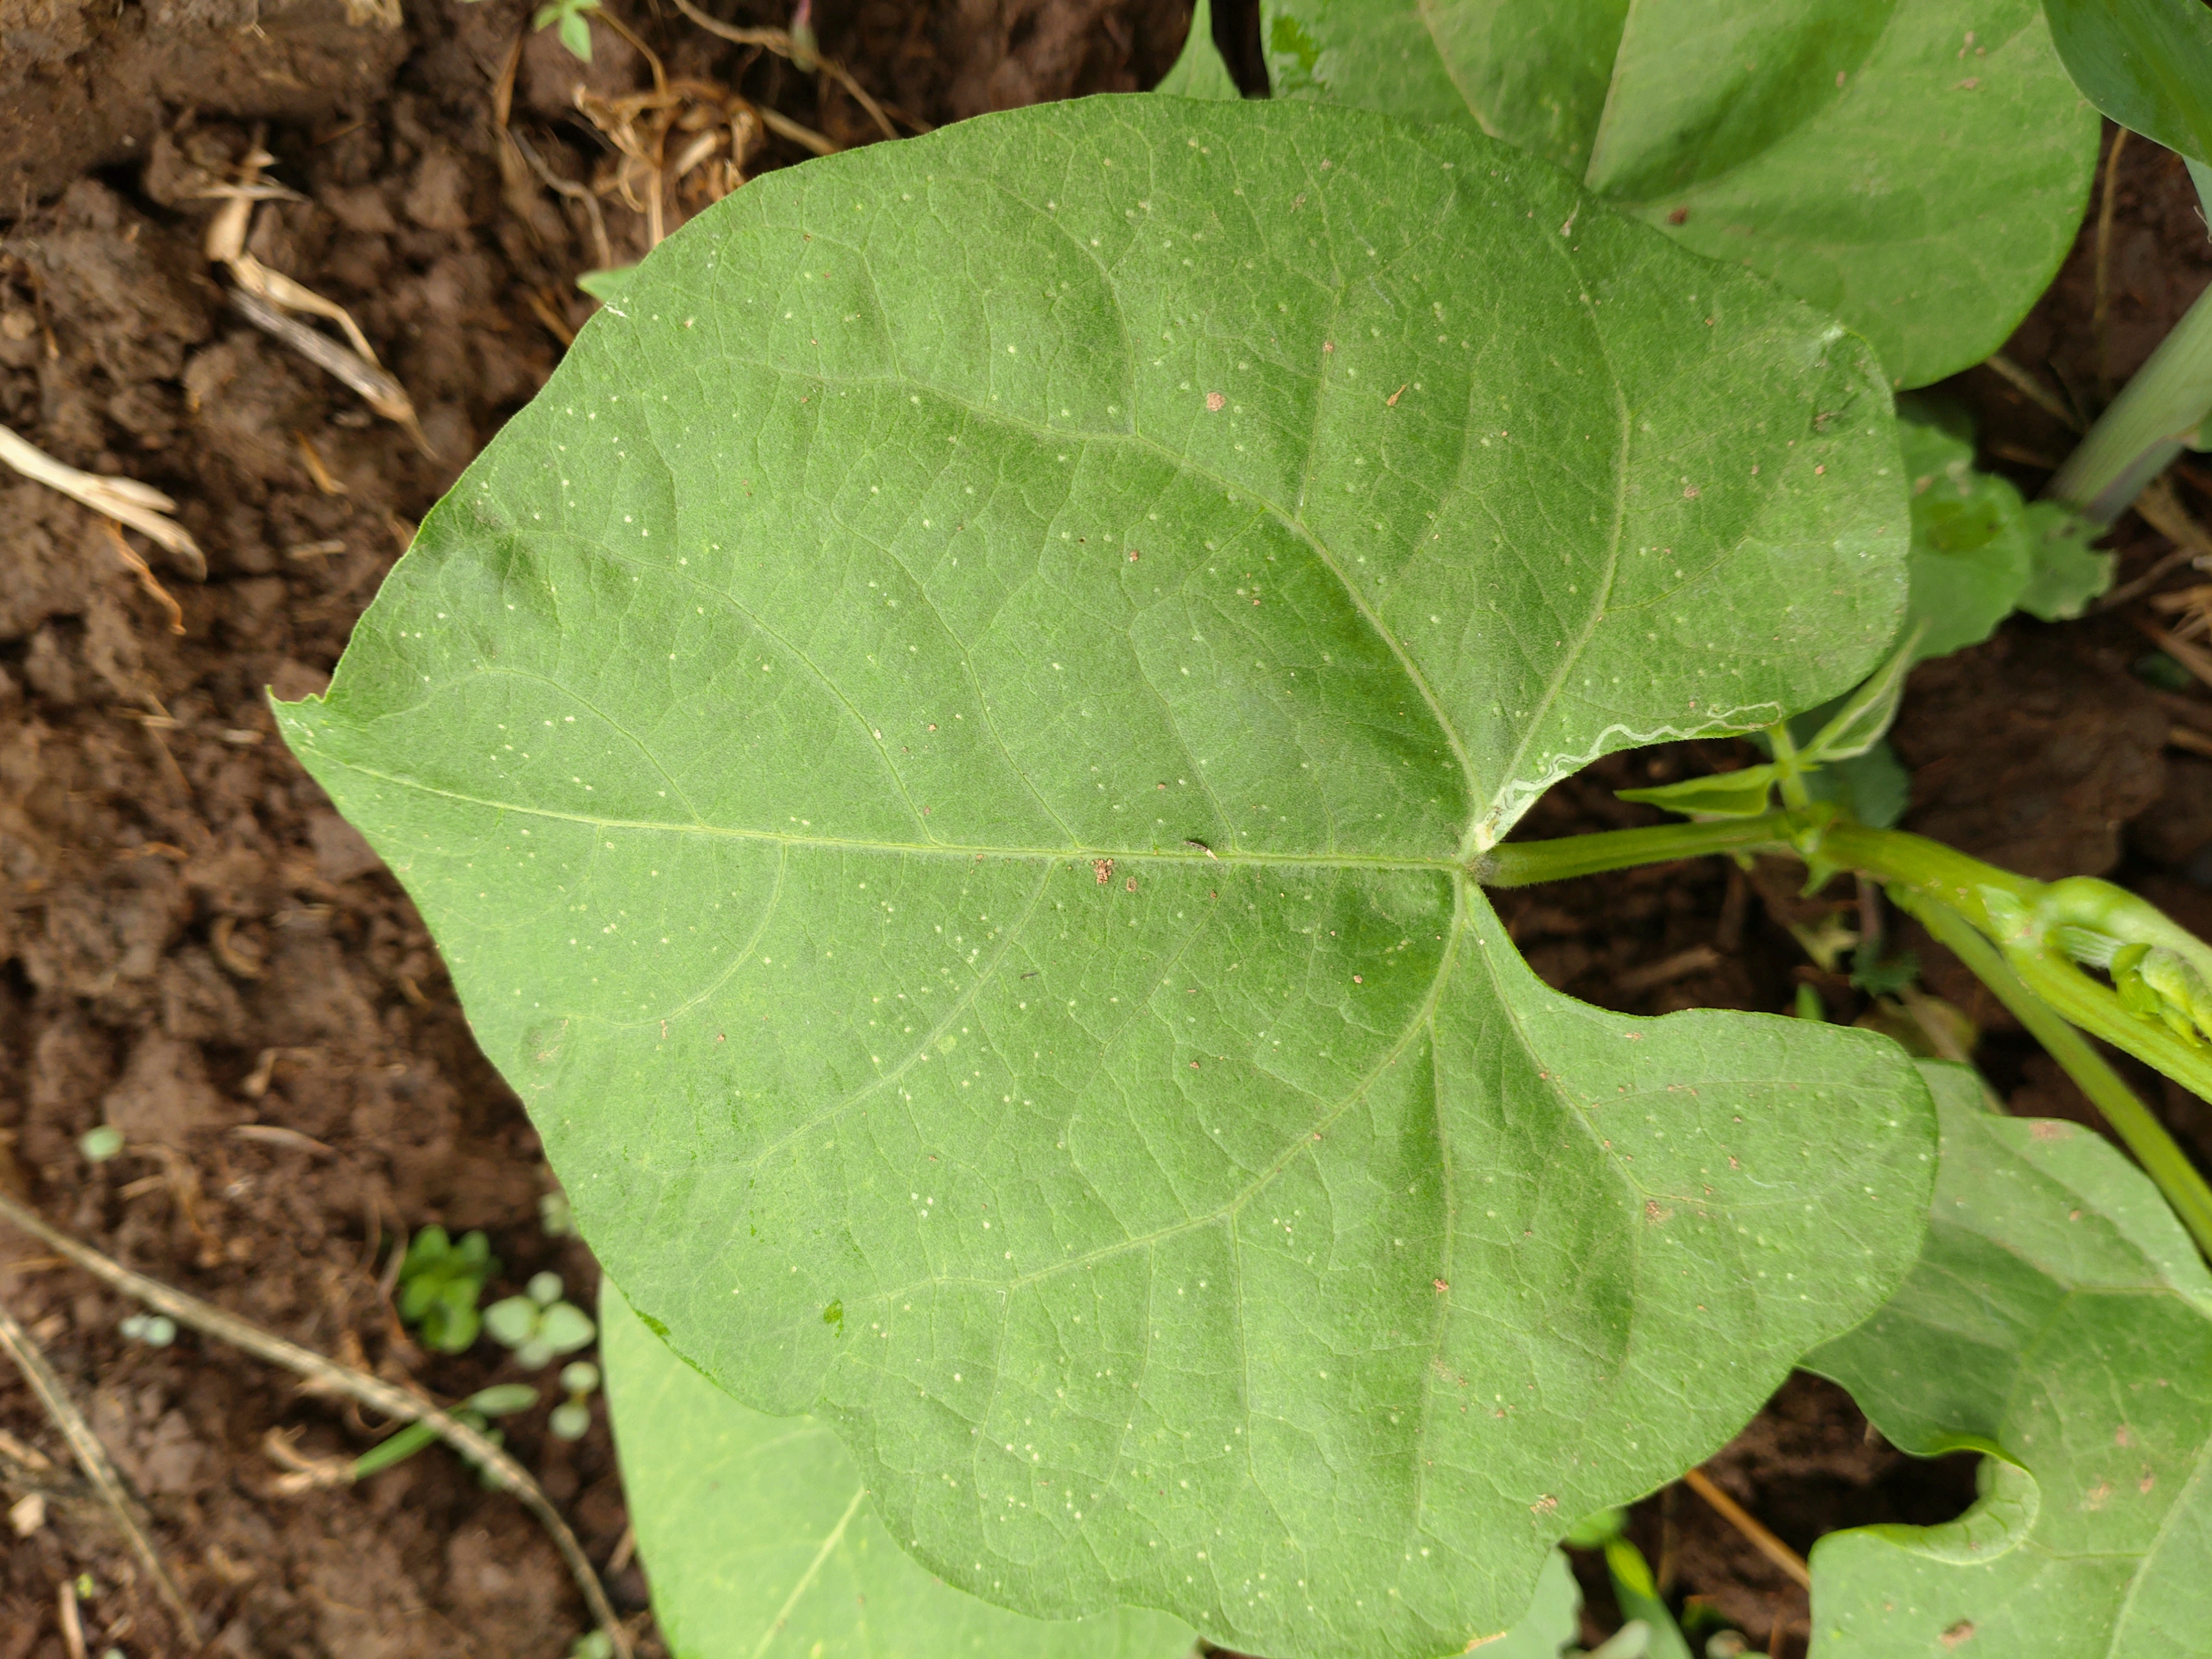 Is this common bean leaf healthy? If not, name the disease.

healthy
